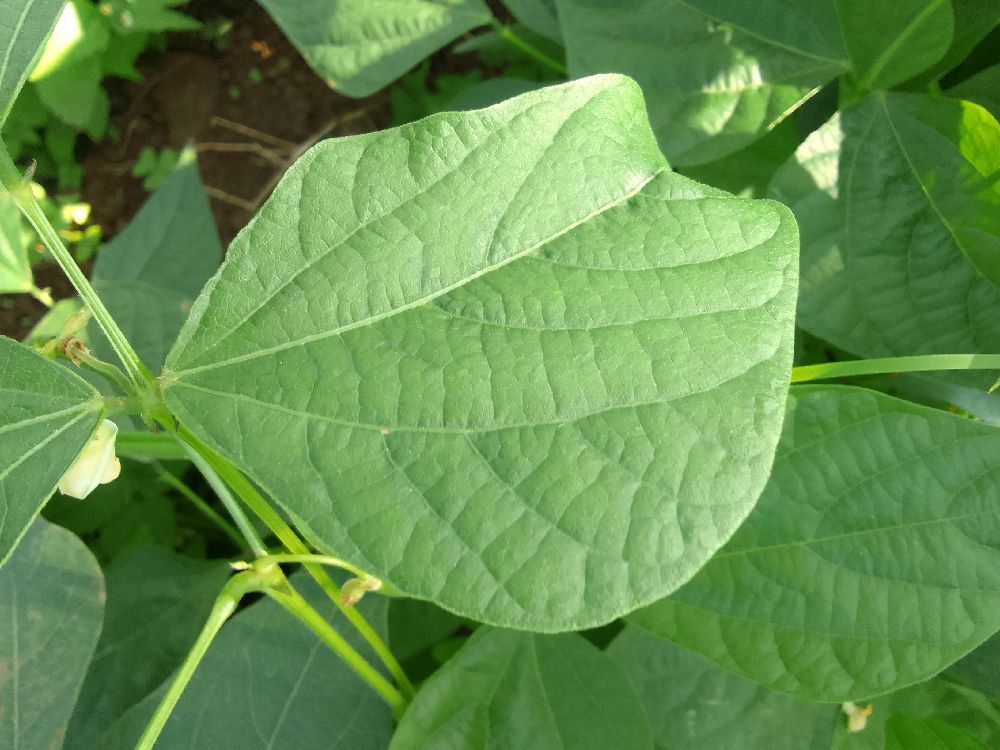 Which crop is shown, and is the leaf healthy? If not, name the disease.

common bean, healthy
